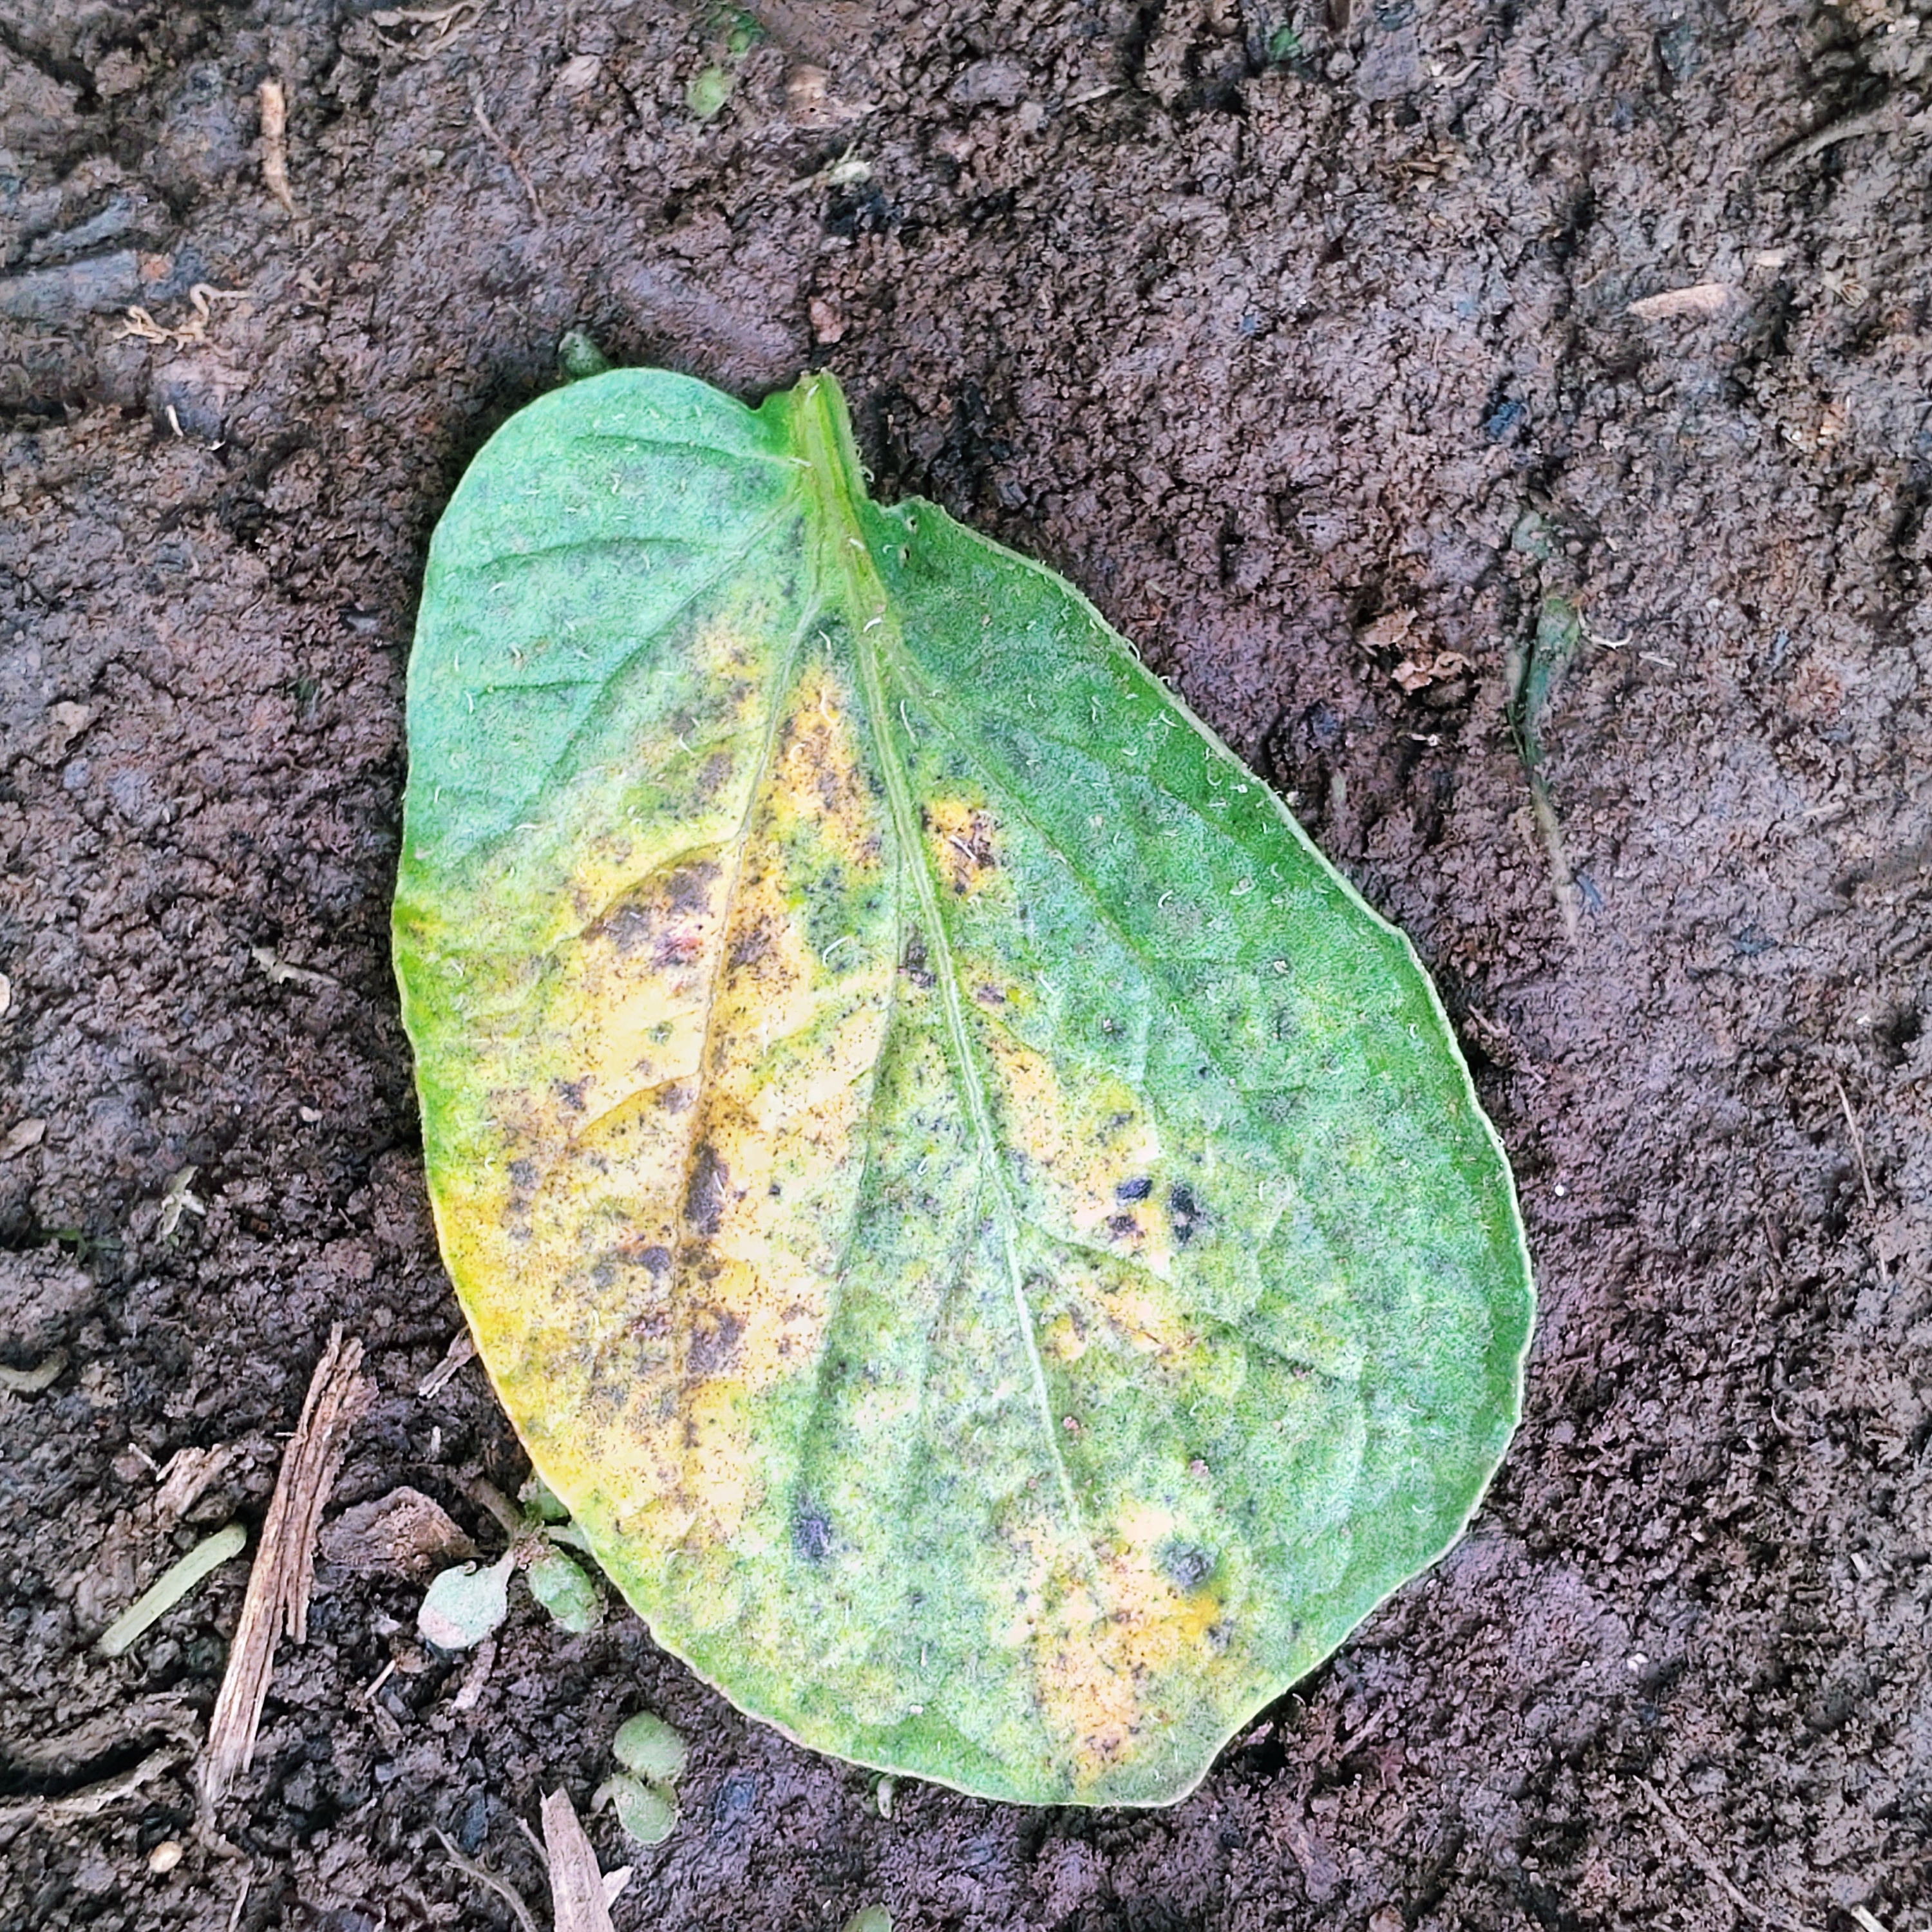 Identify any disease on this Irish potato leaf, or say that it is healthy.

late blight
